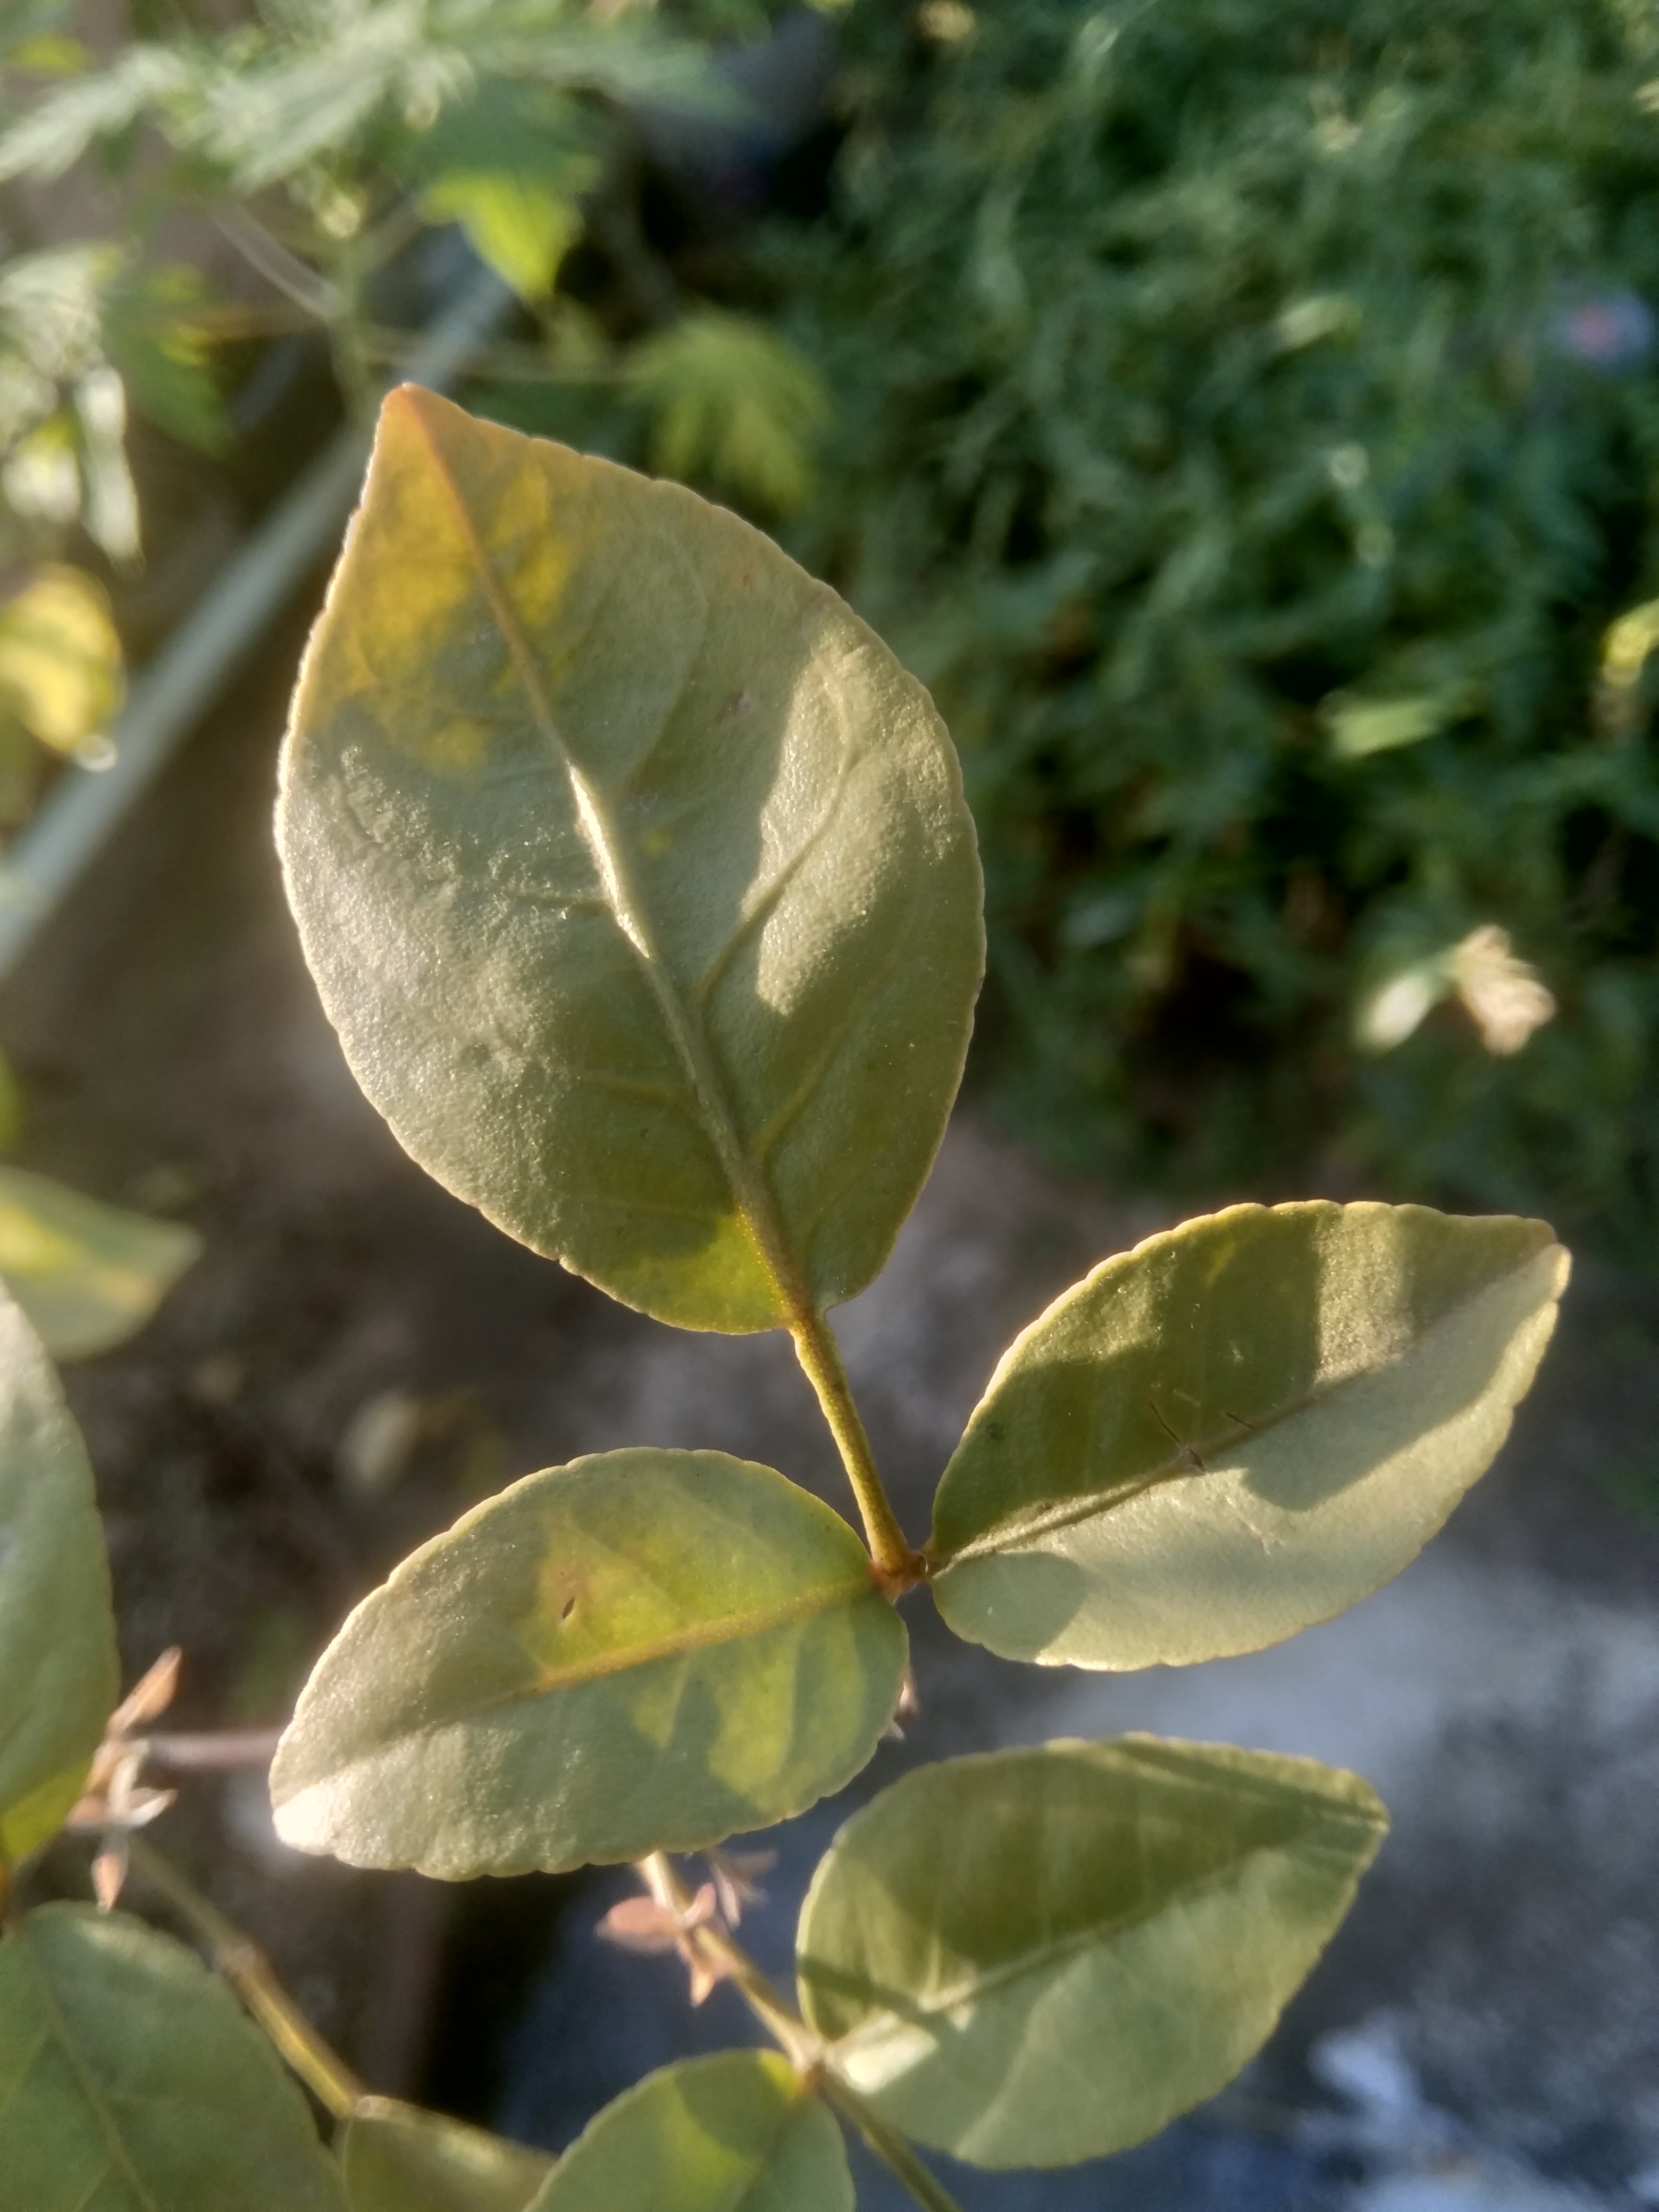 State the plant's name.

wood apple
